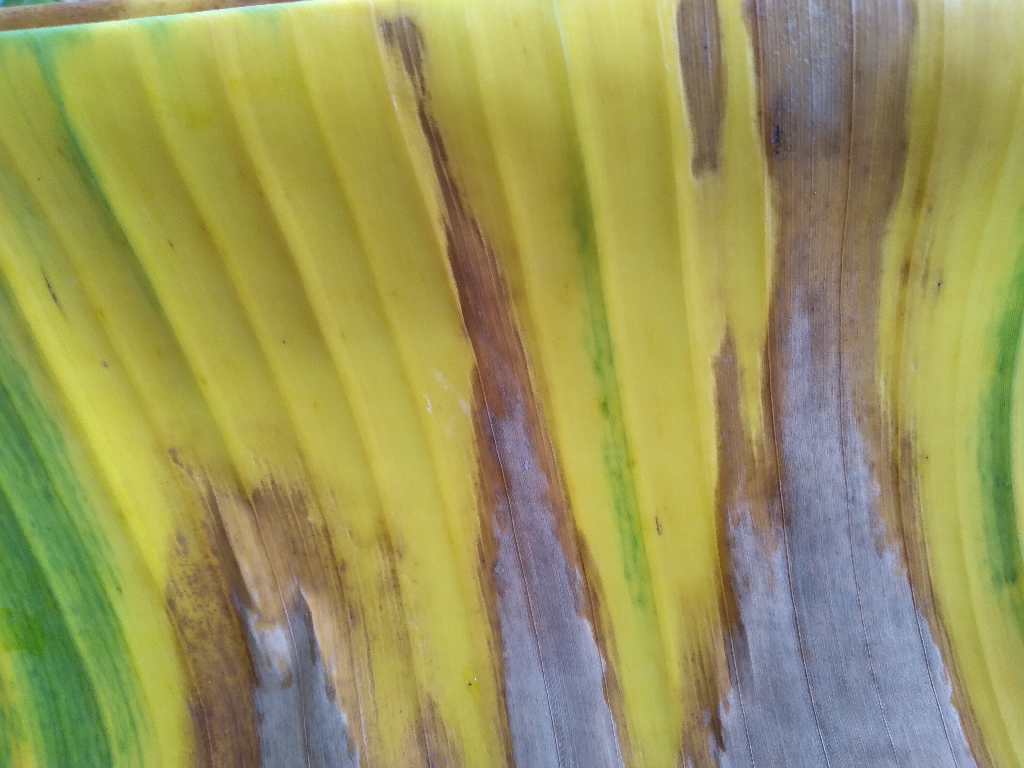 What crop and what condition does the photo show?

banana, fusarium wilt race 1
